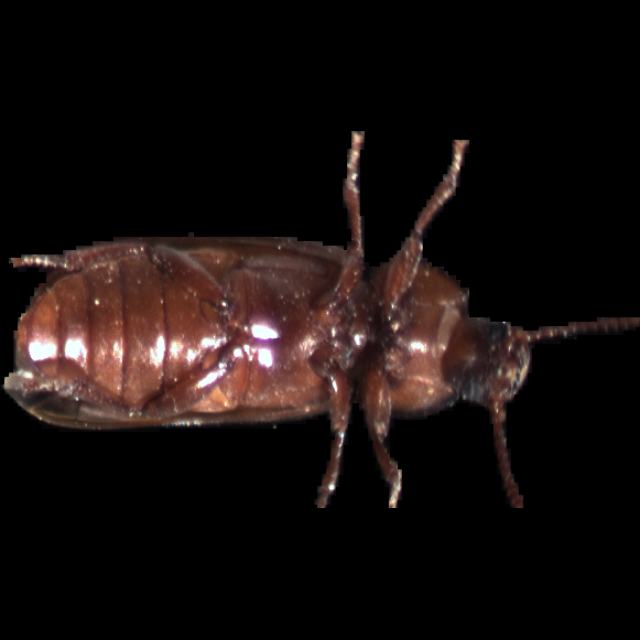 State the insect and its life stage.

mealworm beetle
